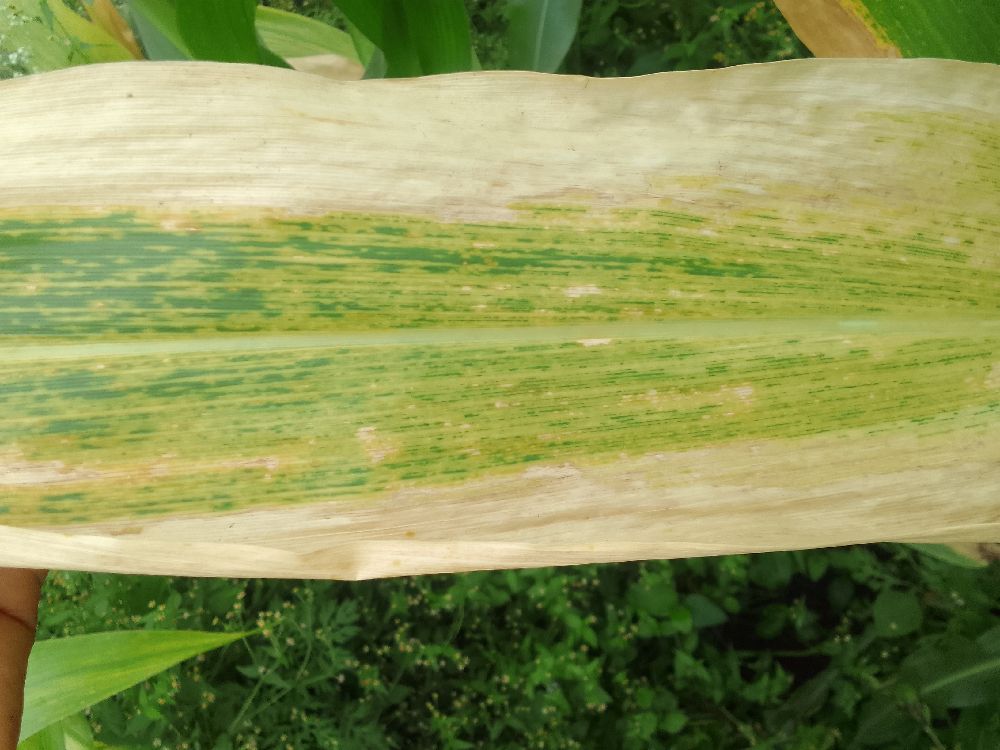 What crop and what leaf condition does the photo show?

maize, maize lethal necrosis
